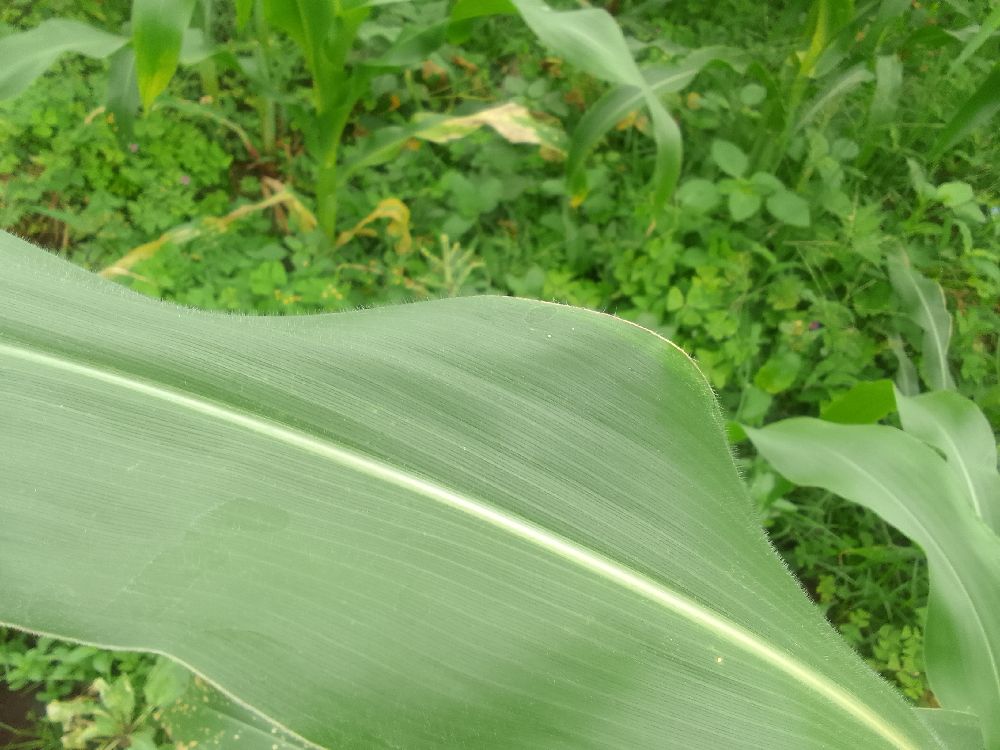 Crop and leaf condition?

maize, healthy
